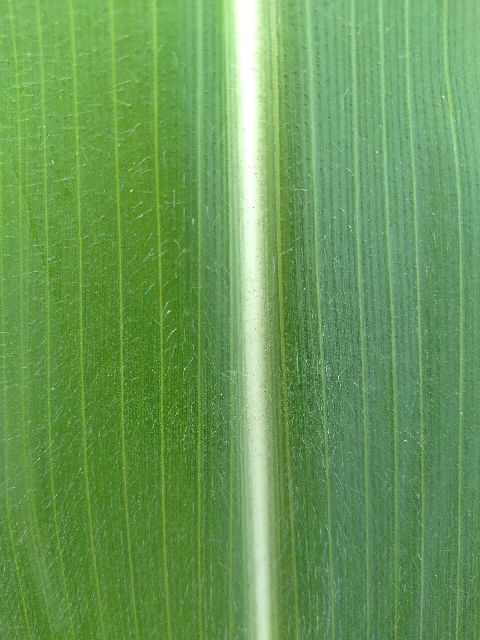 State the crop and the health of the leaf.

maize, healthy
